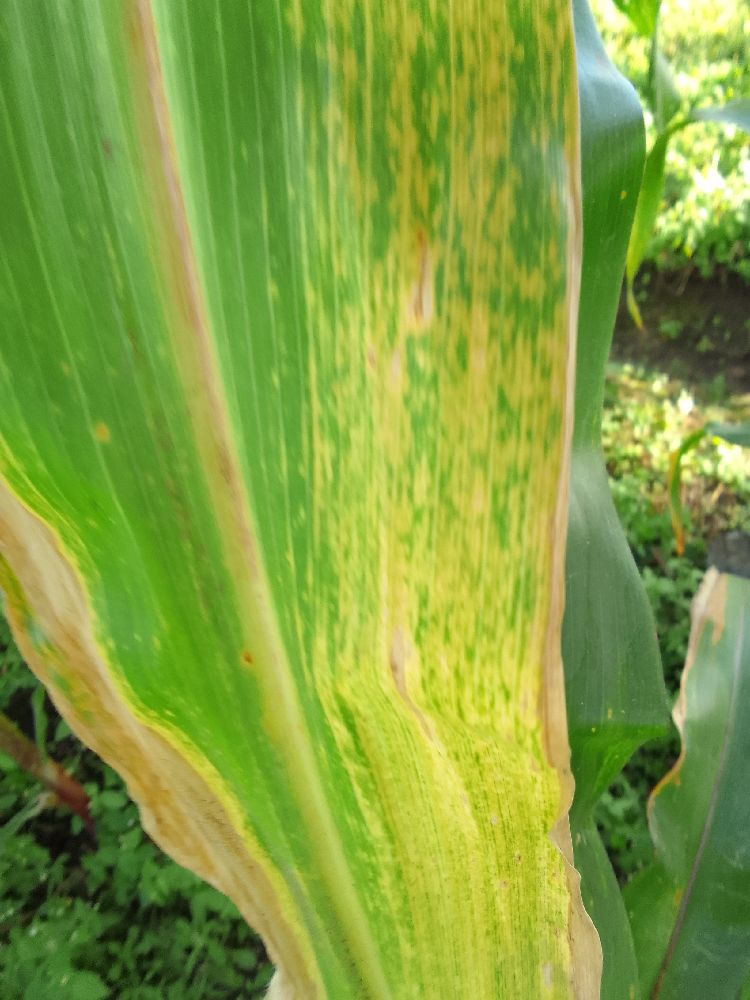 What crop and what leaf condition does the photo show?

maize, maize lethal necrosis
